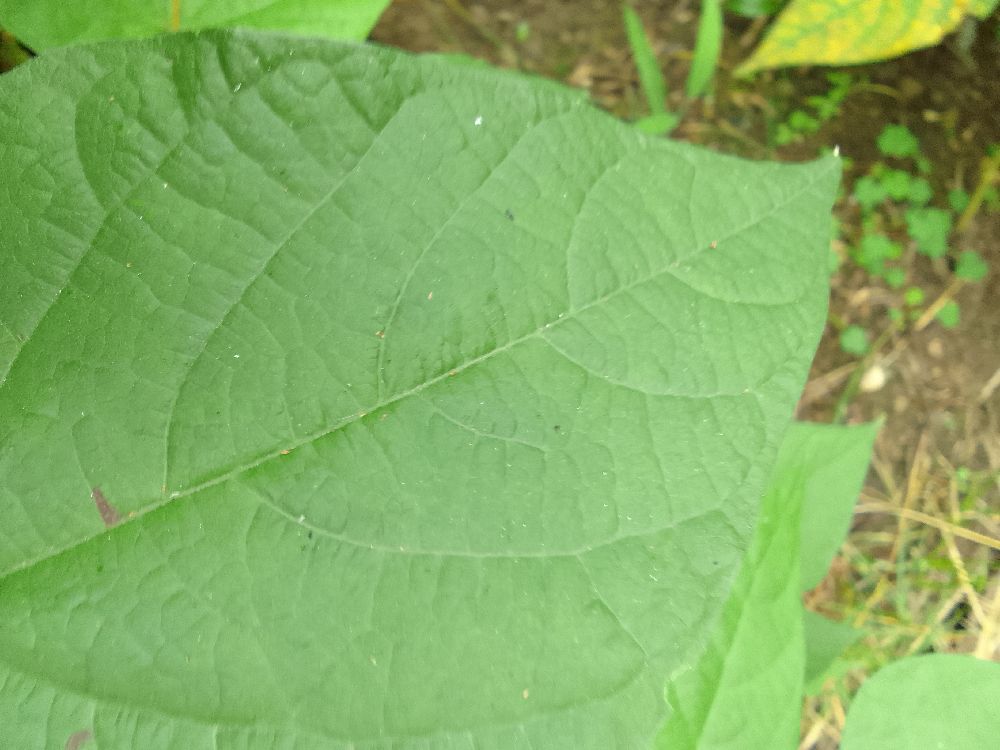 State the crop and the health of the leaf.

common bean, healthy
